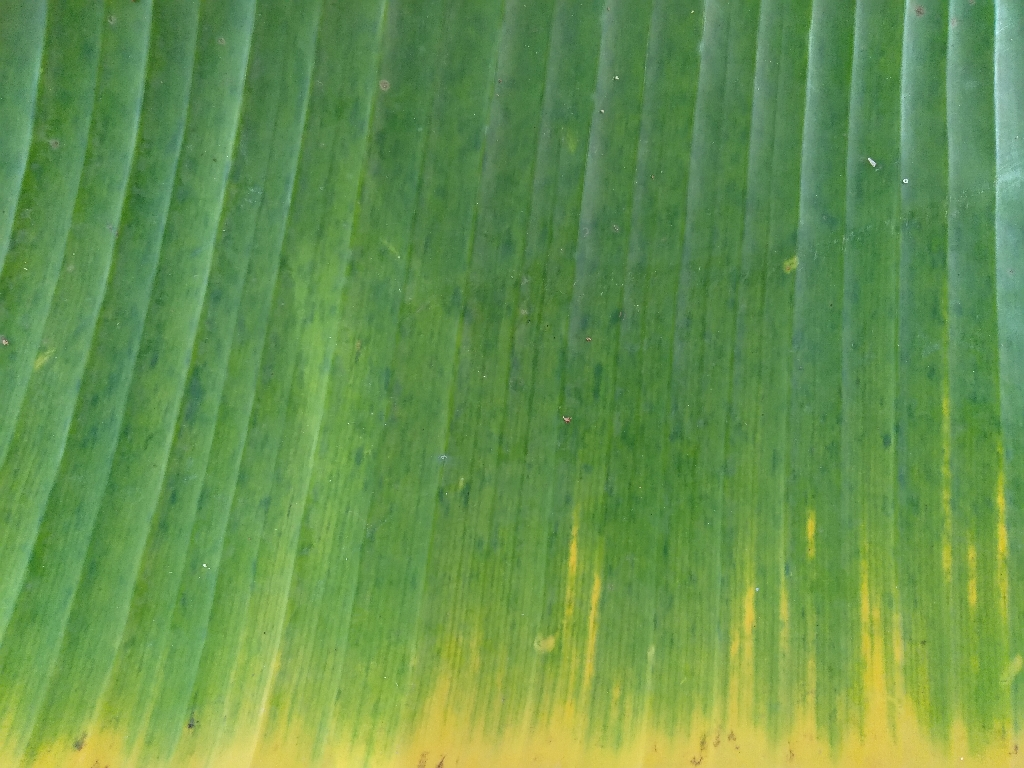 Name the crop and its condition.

banana, fusarium wilt race 1
